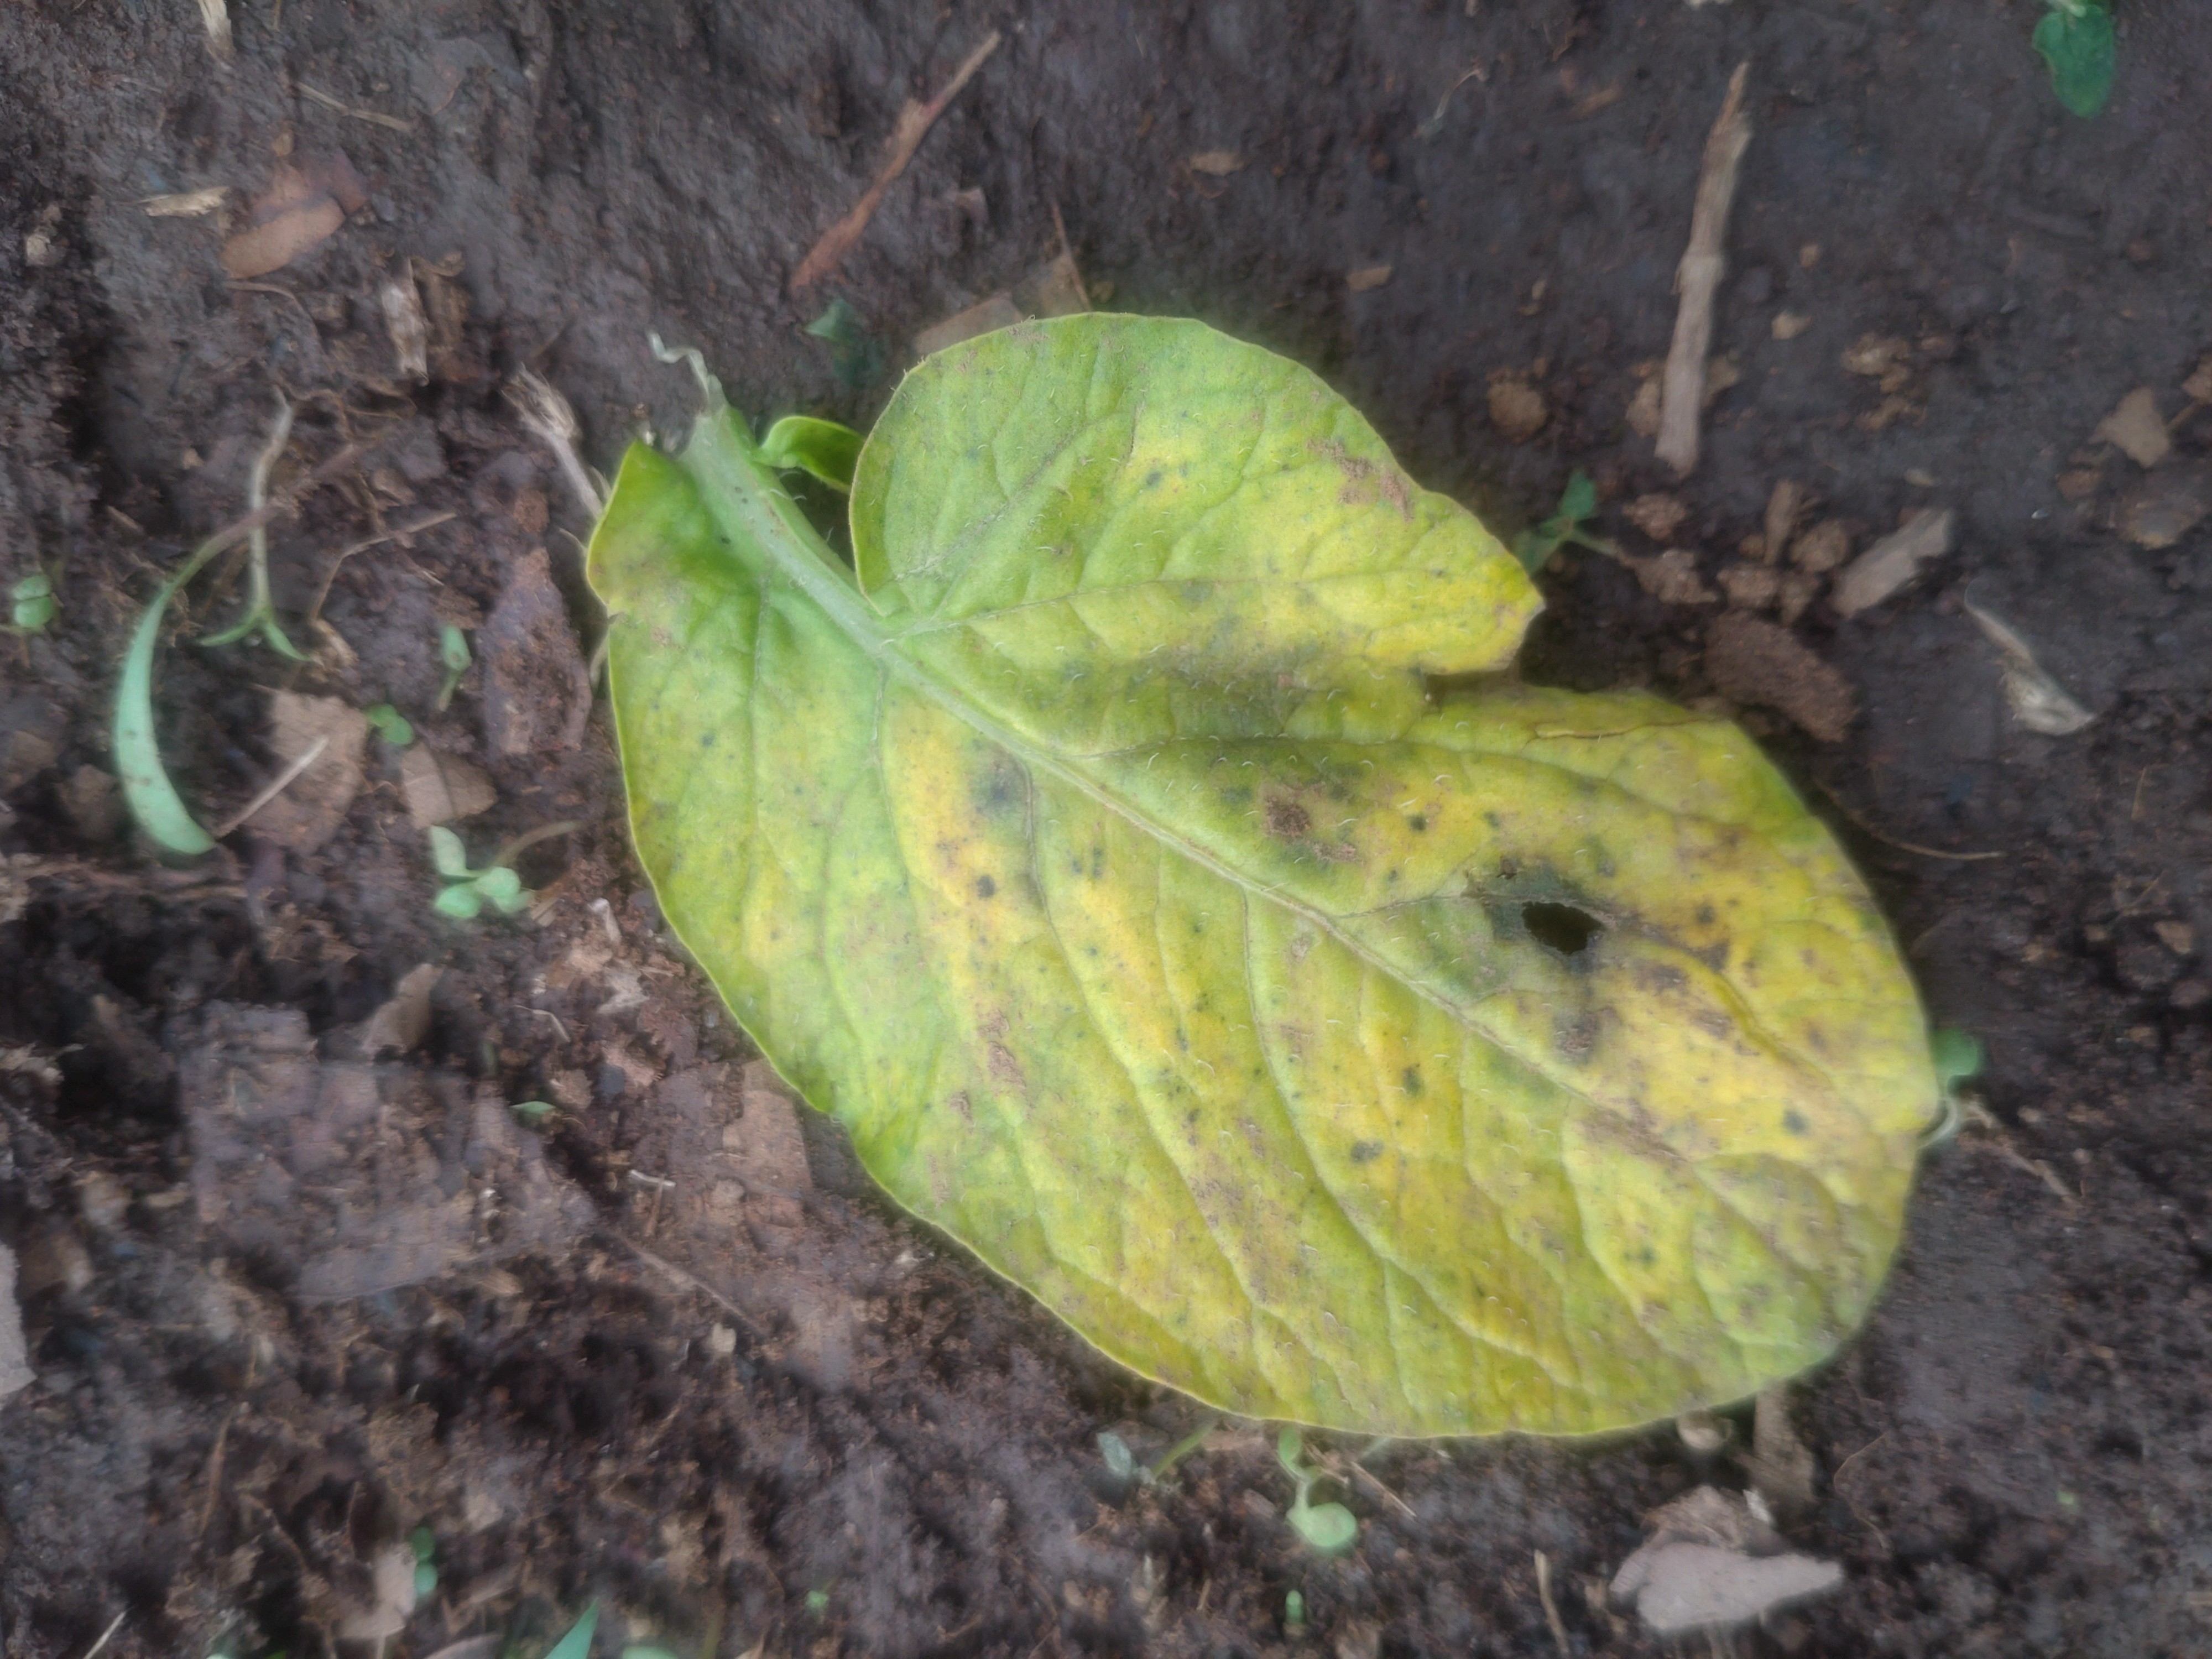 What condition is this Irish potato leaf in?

late blight
